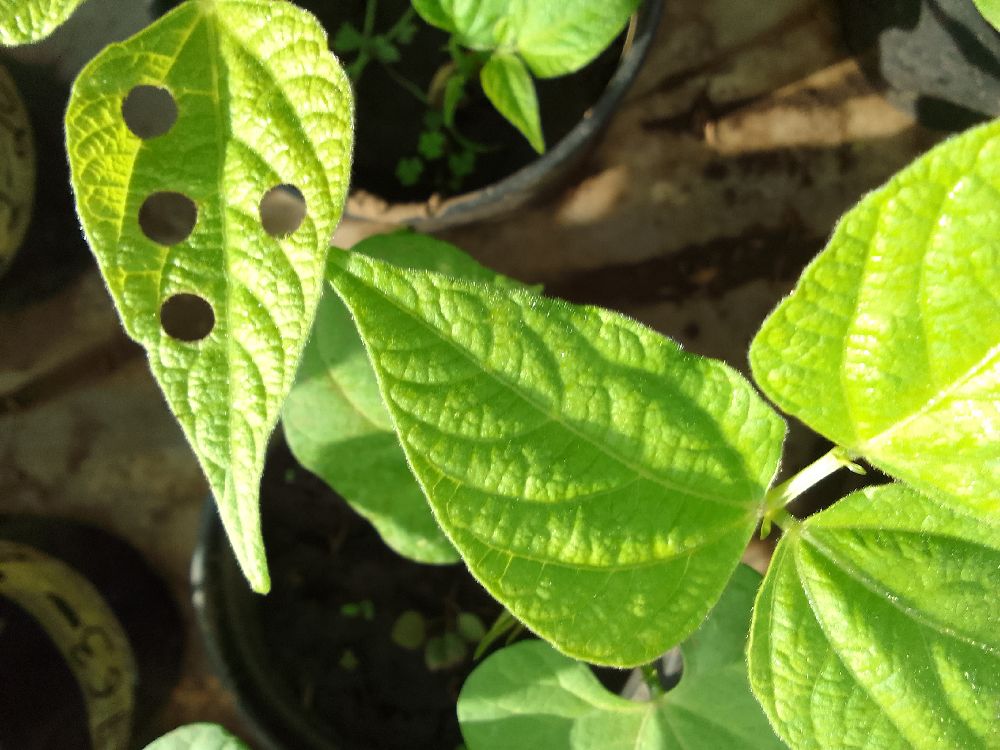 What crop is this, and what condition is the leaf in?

common bean, healthy
